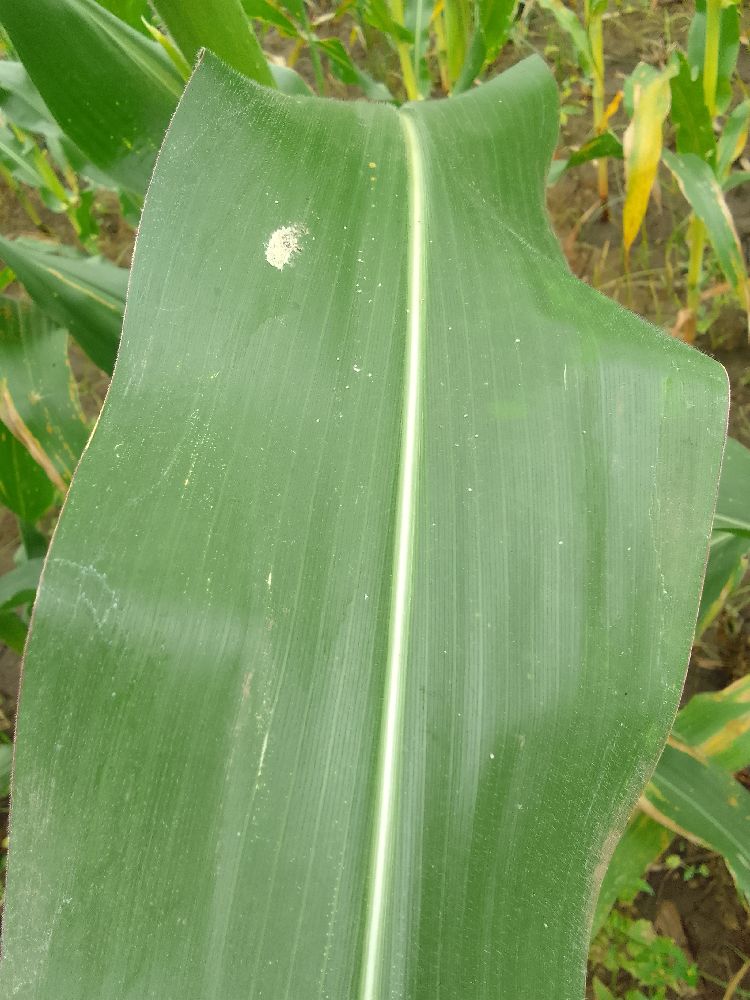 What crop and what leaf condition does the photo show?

maize, healthy
